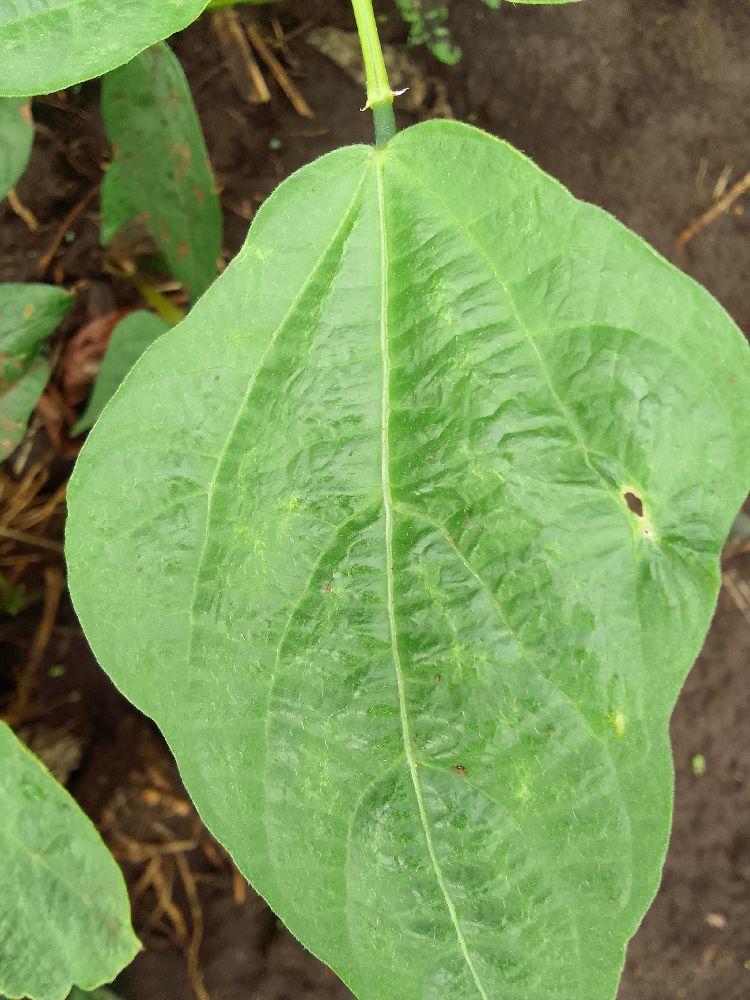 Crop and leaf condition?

common bean, healthy
